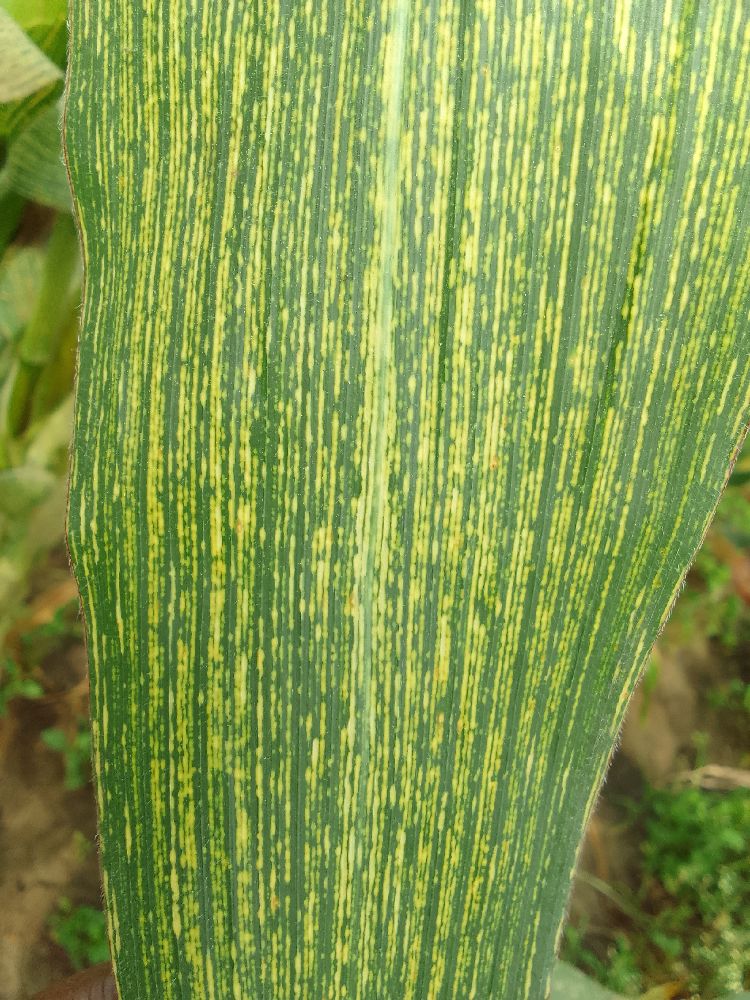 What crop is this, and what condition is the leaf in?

maize, maize streak virus
